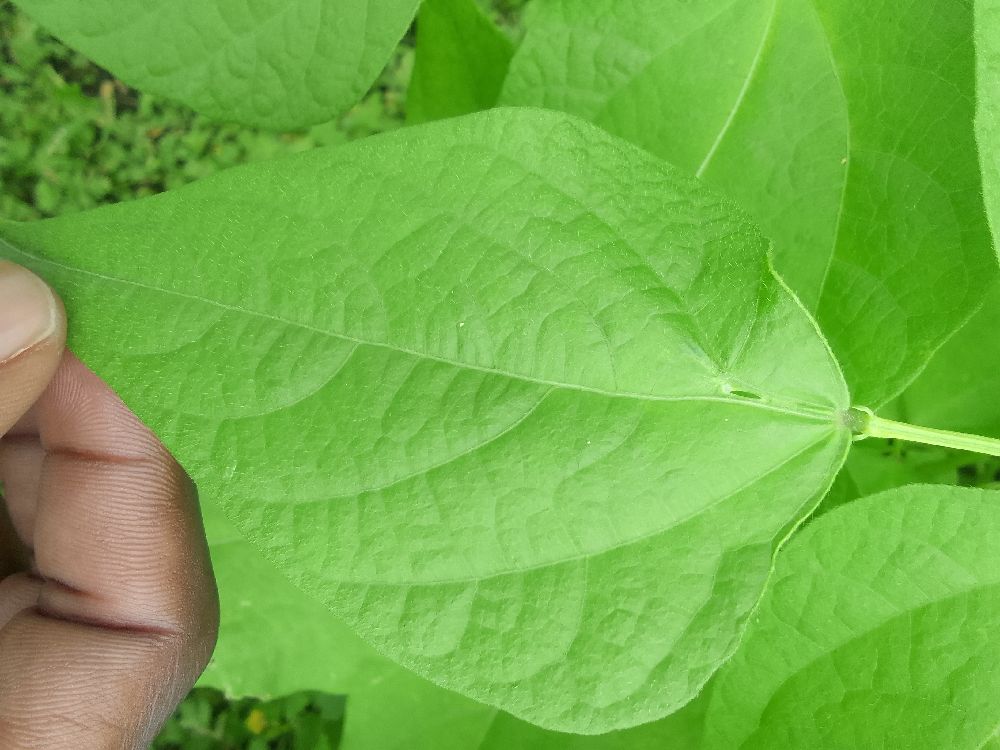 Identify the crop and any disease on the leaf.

common bean, healthy
